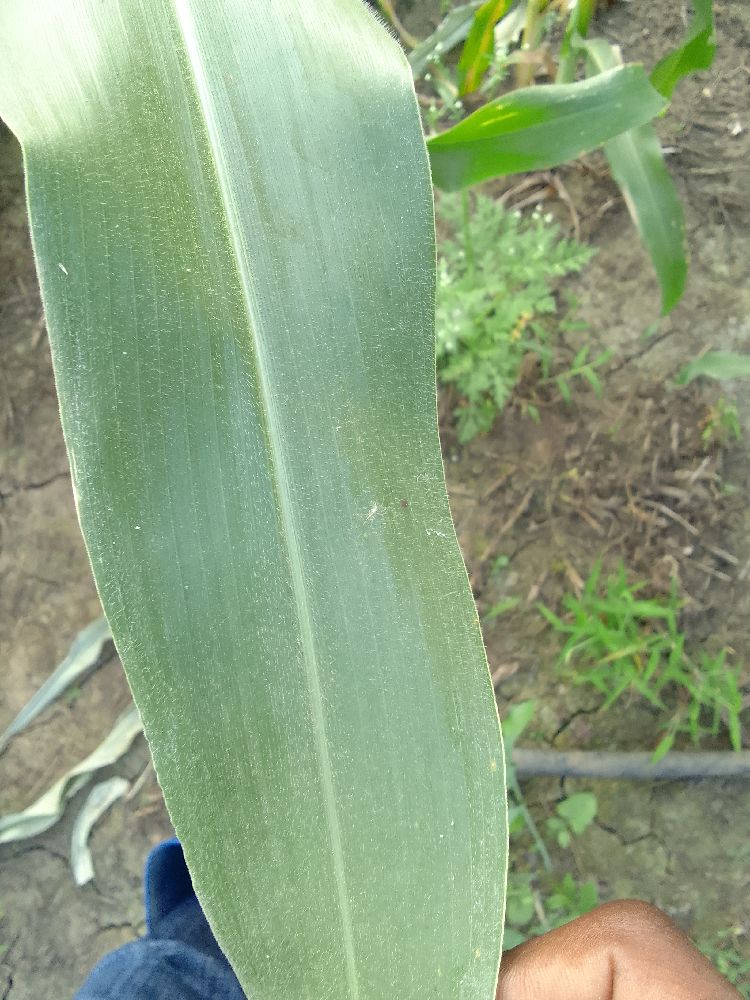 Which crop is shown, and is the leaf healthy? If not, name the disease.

maize, healthy
